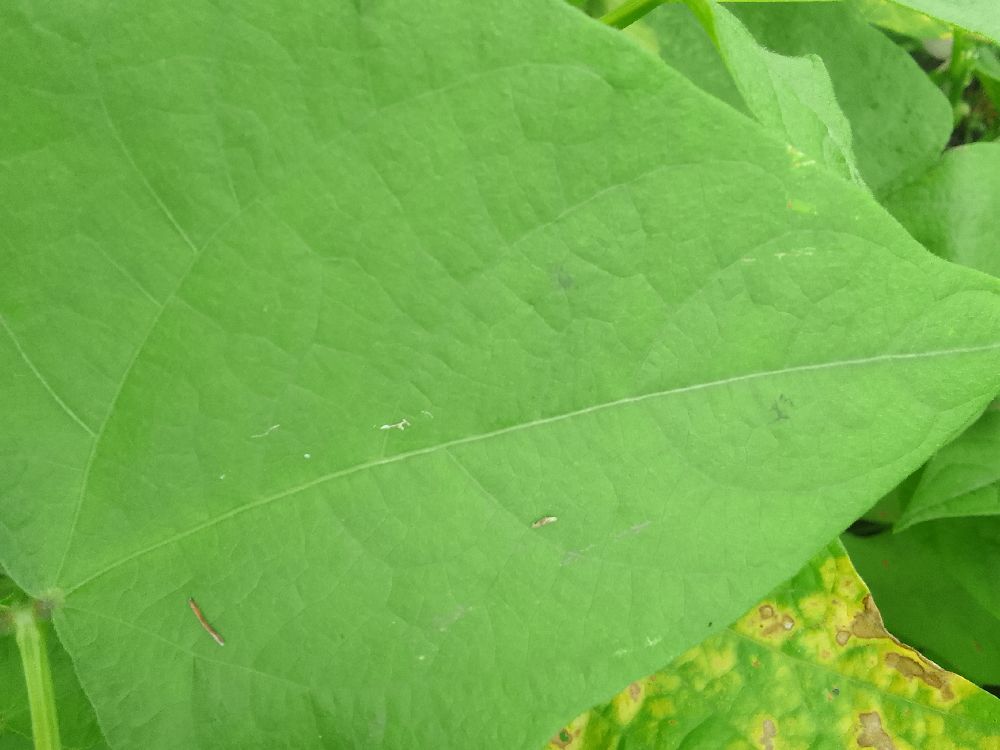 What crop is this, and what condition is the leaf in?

common bean, healthy
